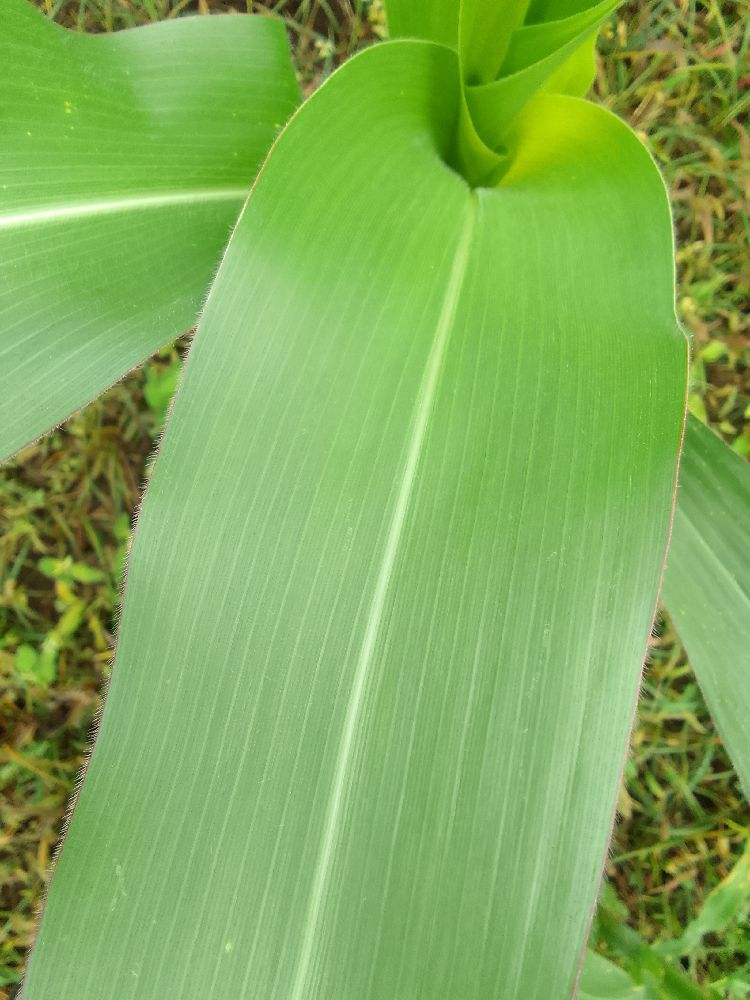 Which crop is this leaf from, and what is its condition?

maize, healthy
